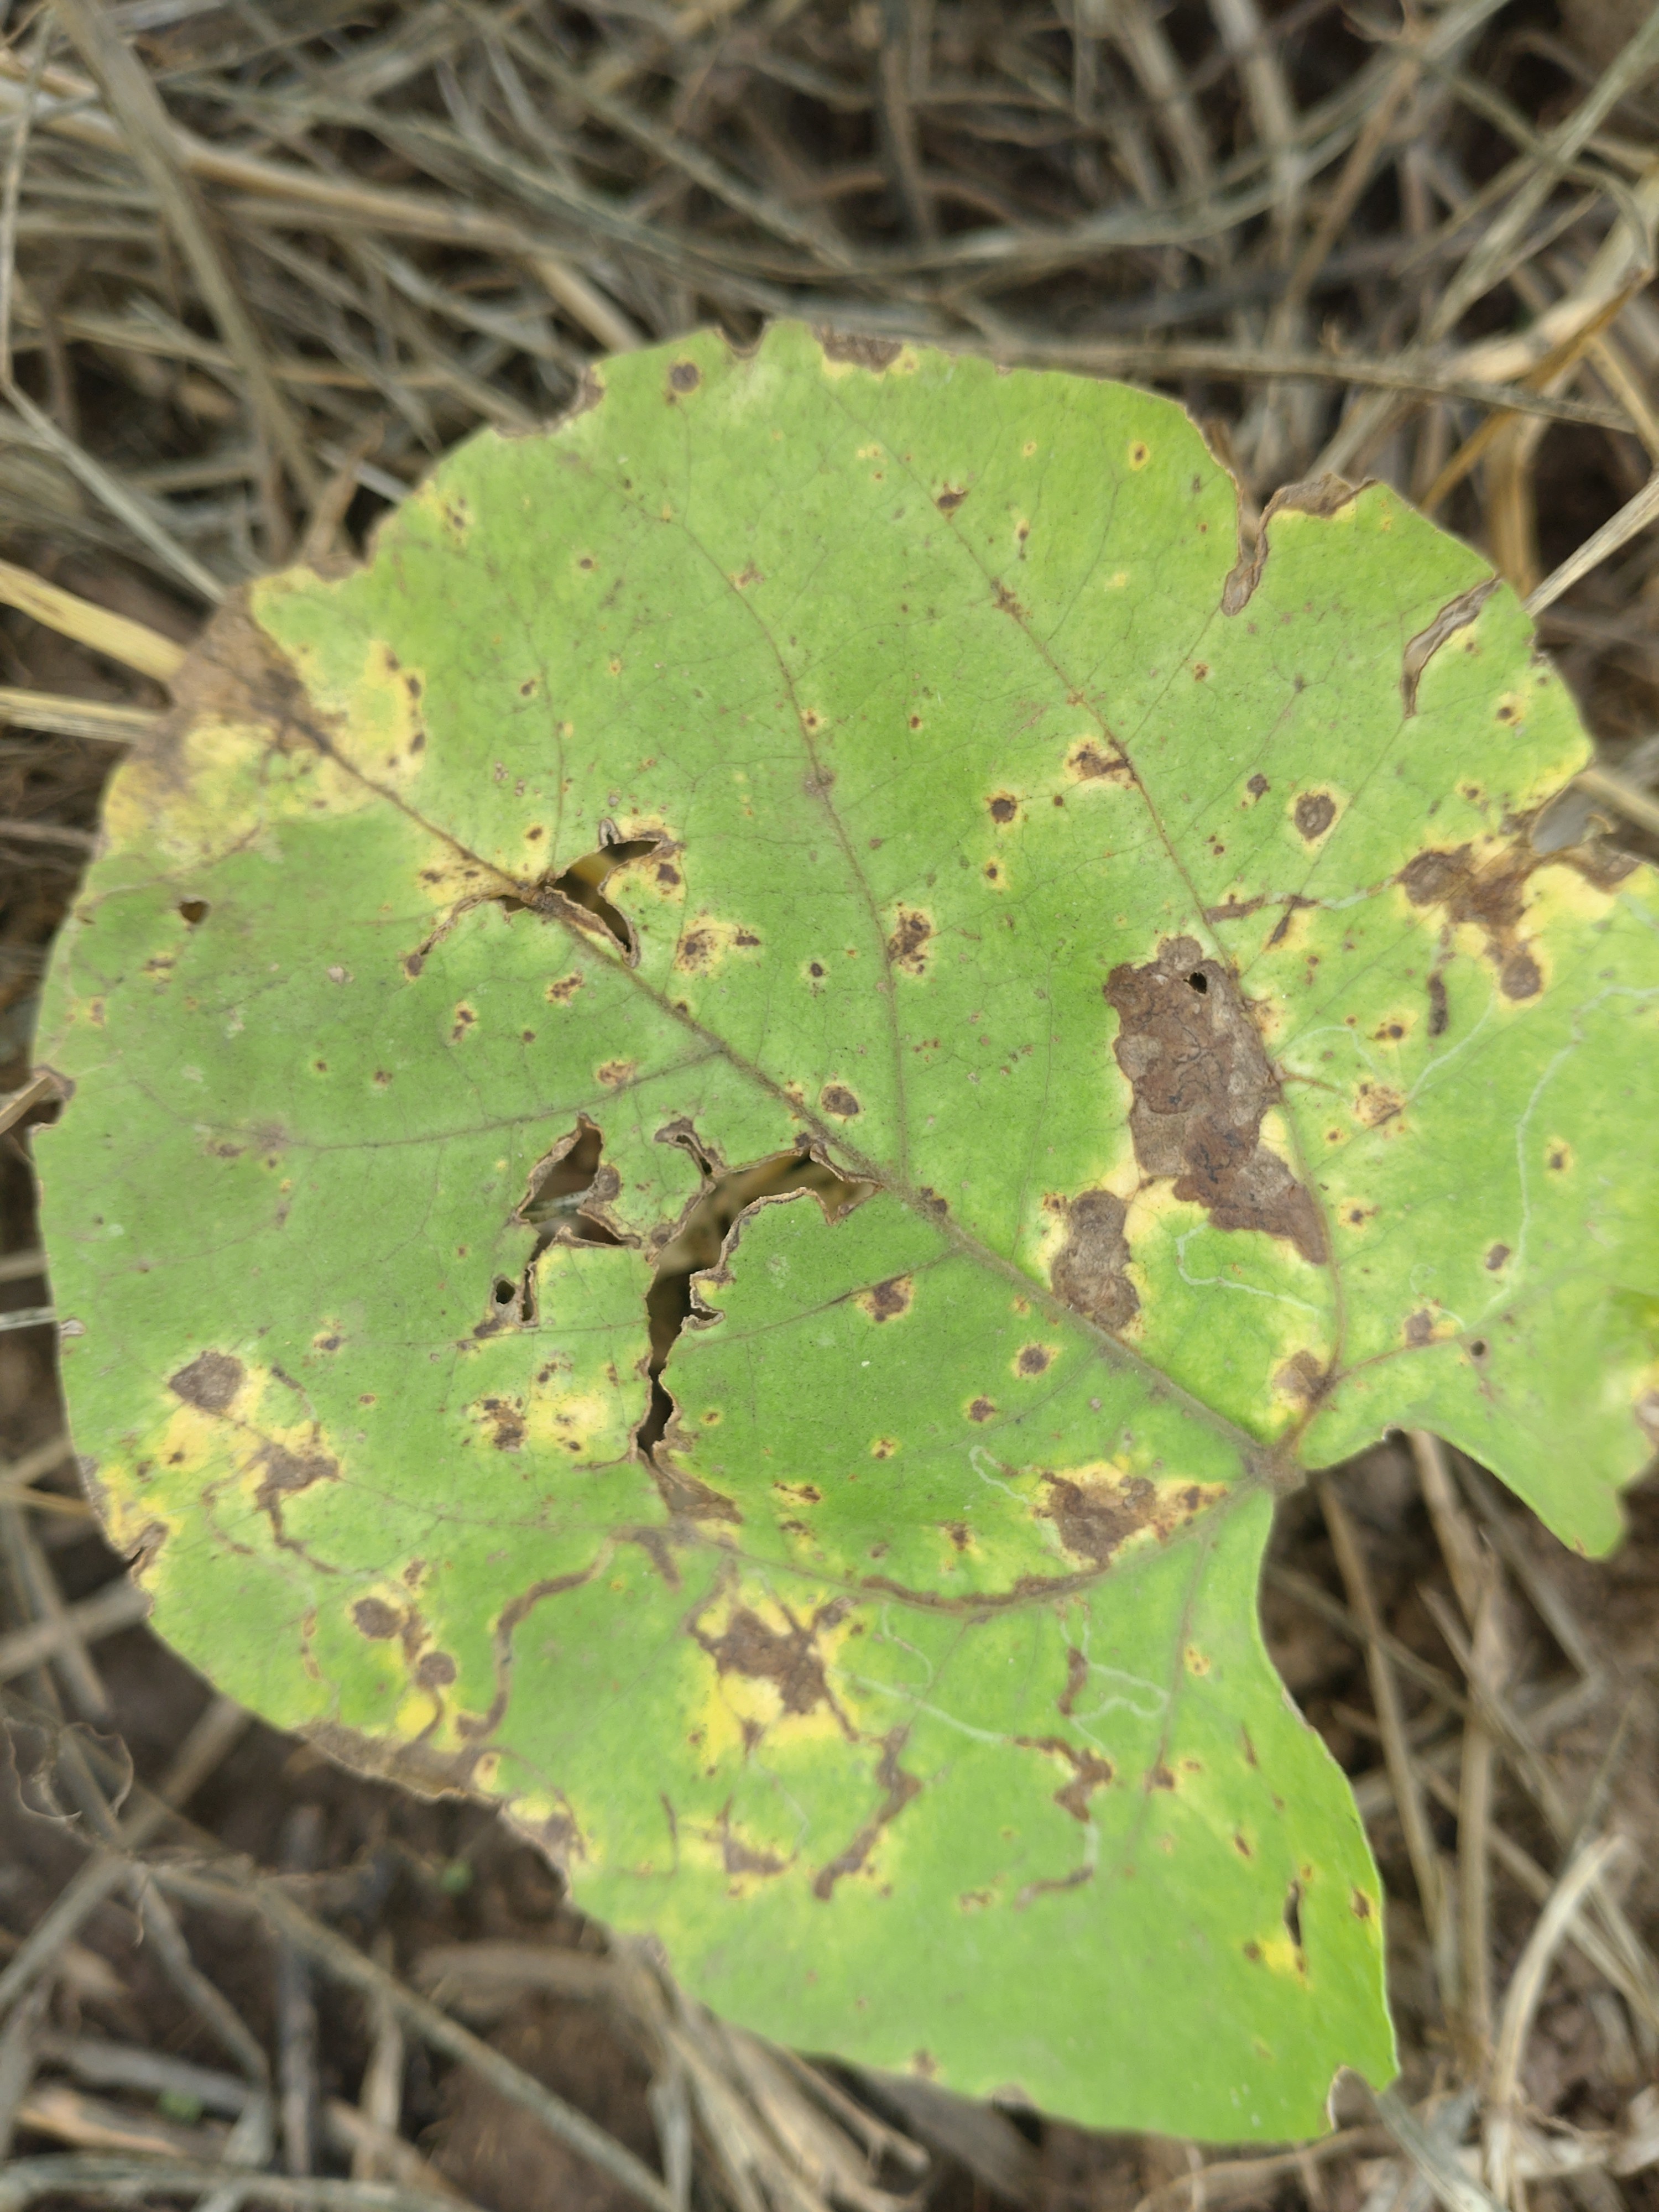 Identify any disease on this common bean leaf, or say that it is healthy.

rust
